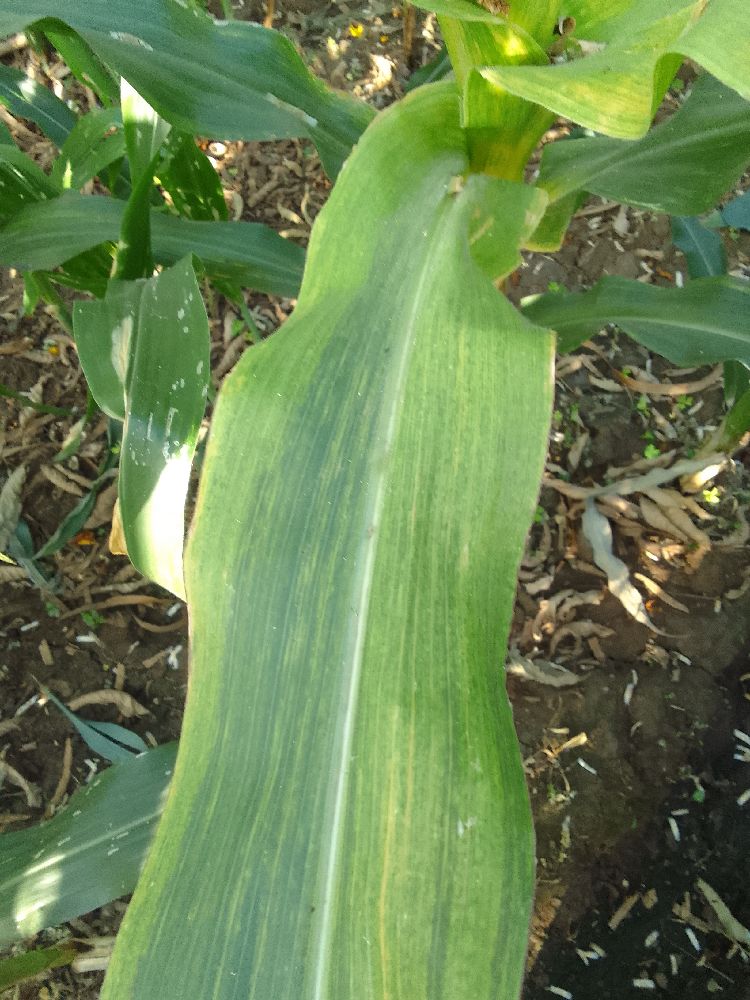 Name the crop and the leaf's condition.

maize, maize lethal necrosis
